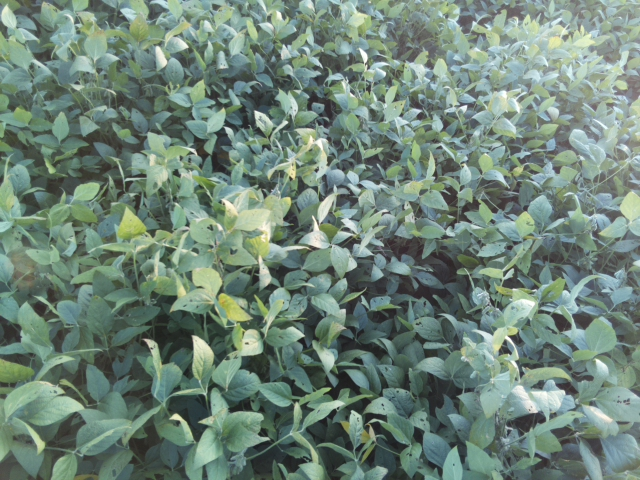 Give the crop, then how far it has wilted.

soybean, slight leaflet or petiole turgor loss in upper canopy
